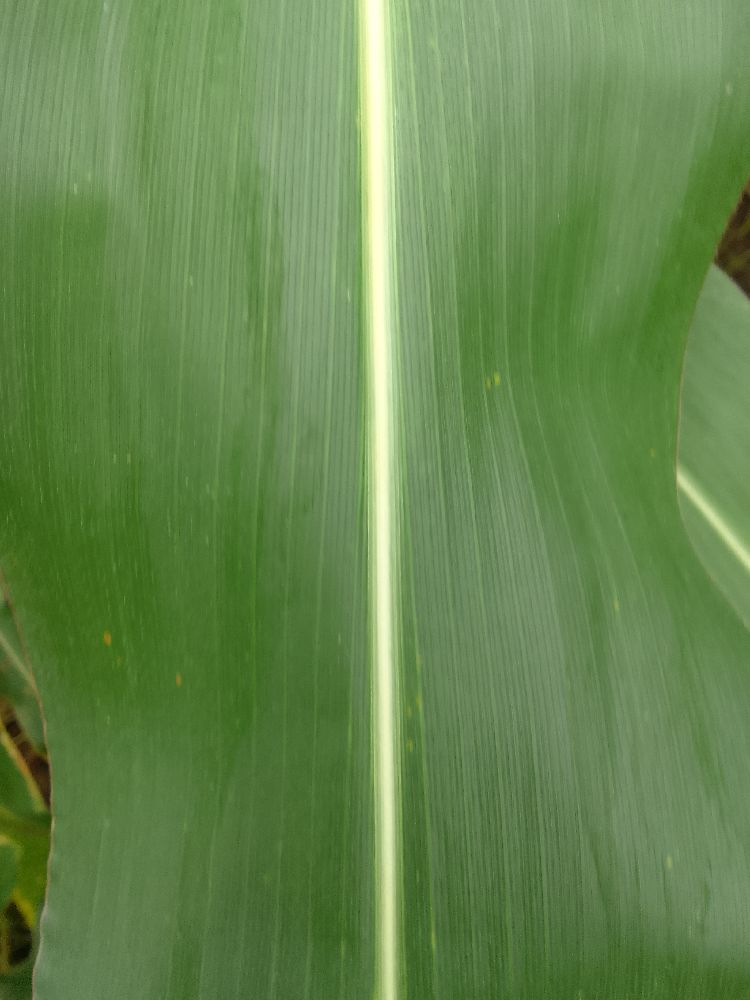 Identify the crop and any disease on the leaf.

maize, healthy
